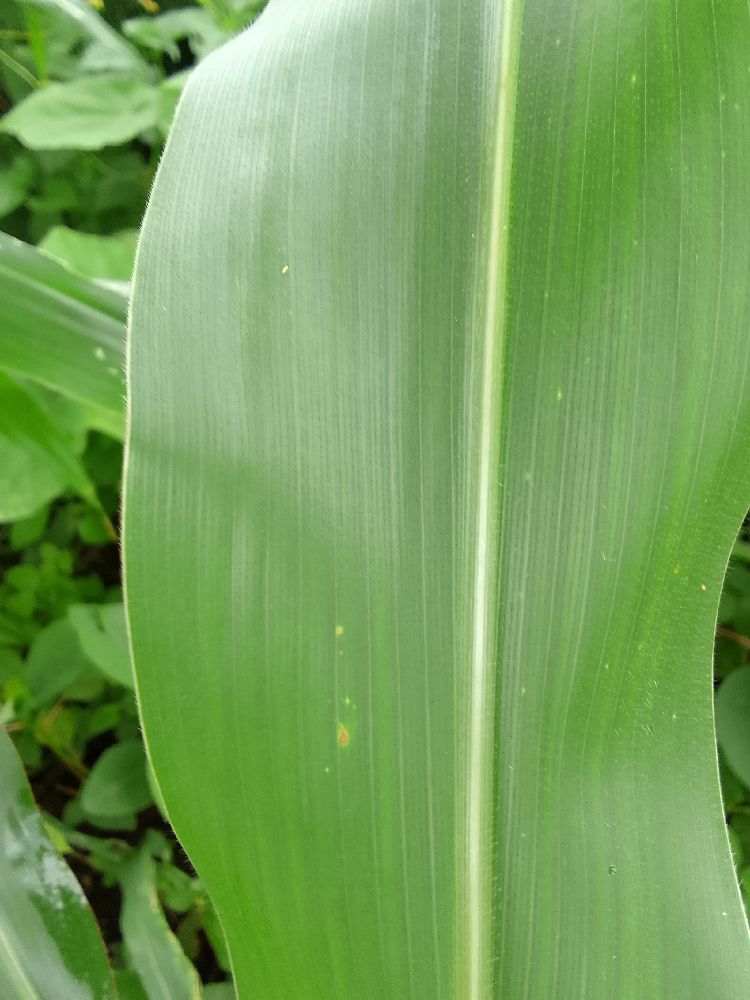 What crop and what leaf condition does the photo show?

maize, healthy
